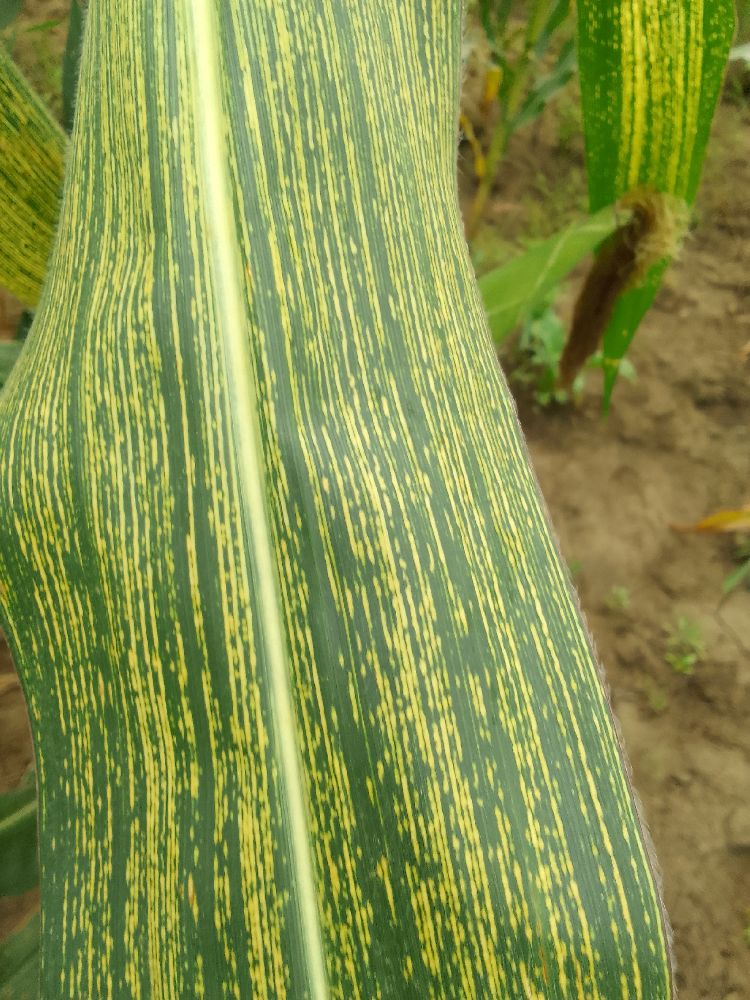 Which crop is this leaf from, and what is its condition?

maize, maize streak virus
